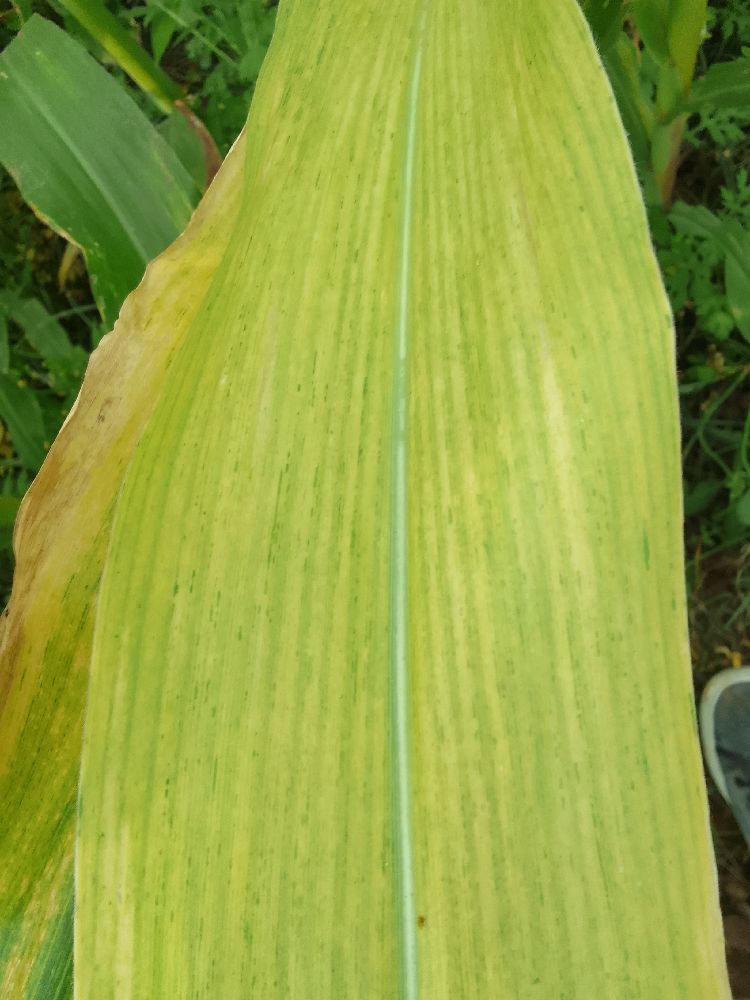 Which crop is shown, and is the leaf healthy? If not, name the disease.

maize, maize lethal necrosis
